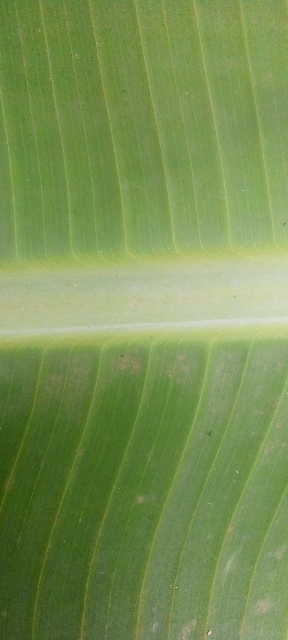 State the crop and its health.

banana, healthy
